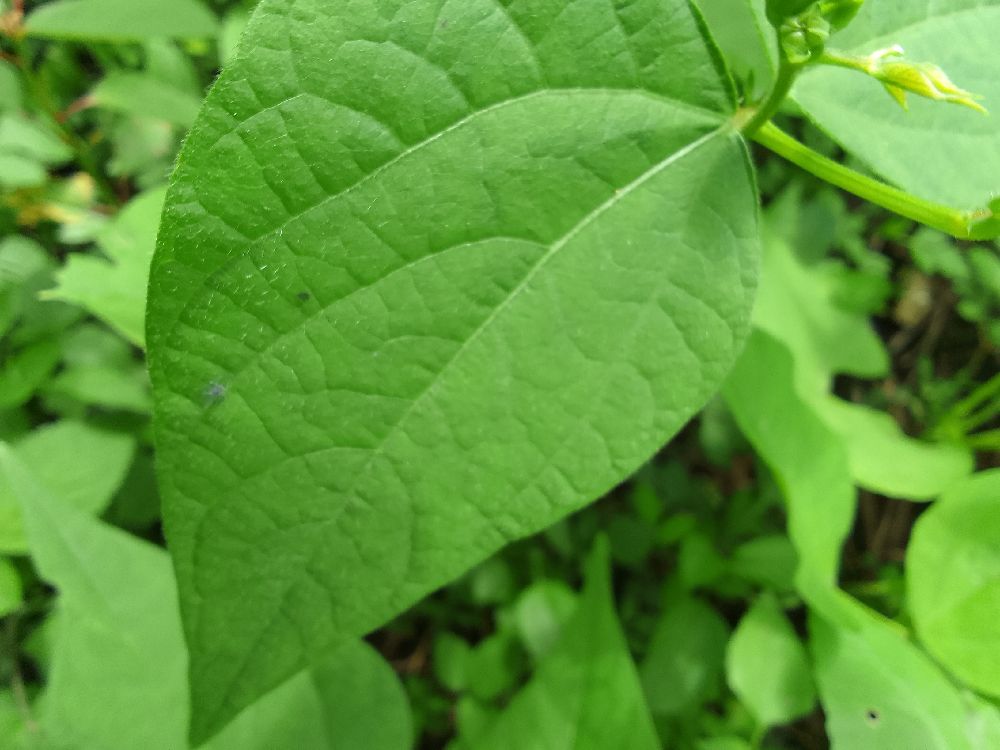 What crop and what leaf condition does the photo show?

common bean, healthy
